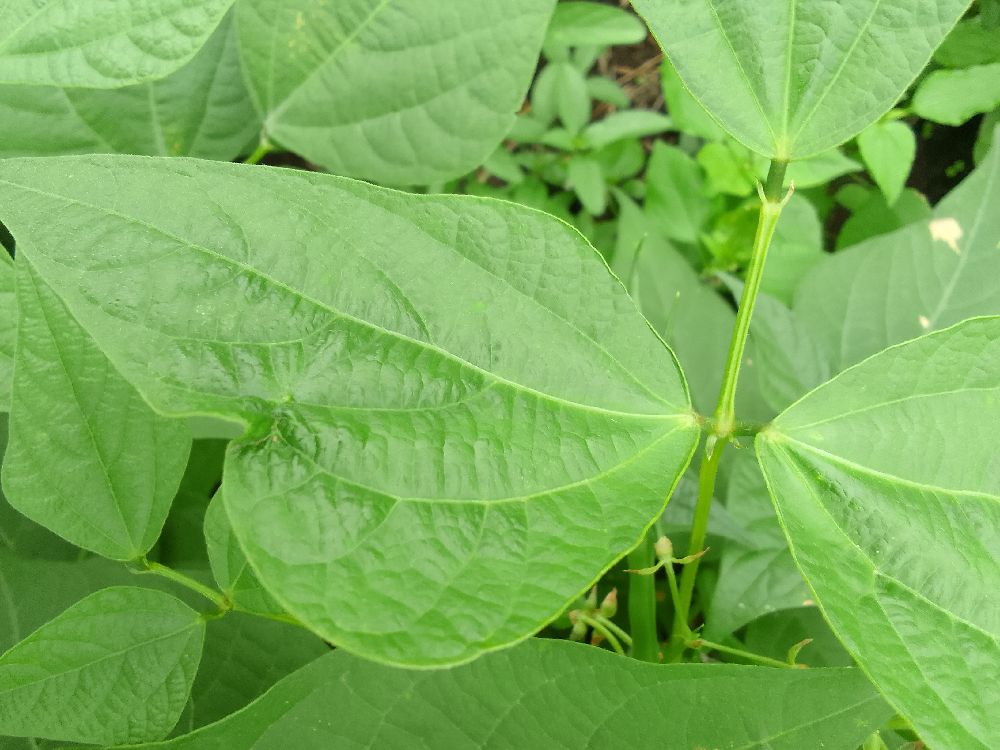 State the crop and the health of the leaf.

common bean, healthy
